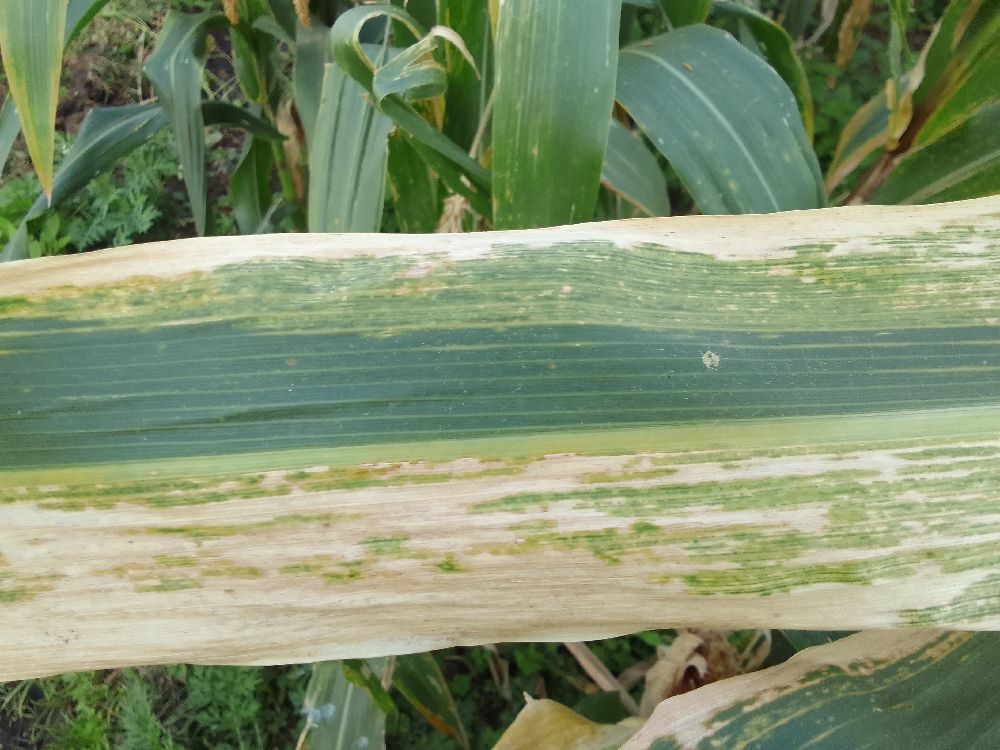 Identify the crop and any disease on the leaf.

maize, maize lethal necrosis
